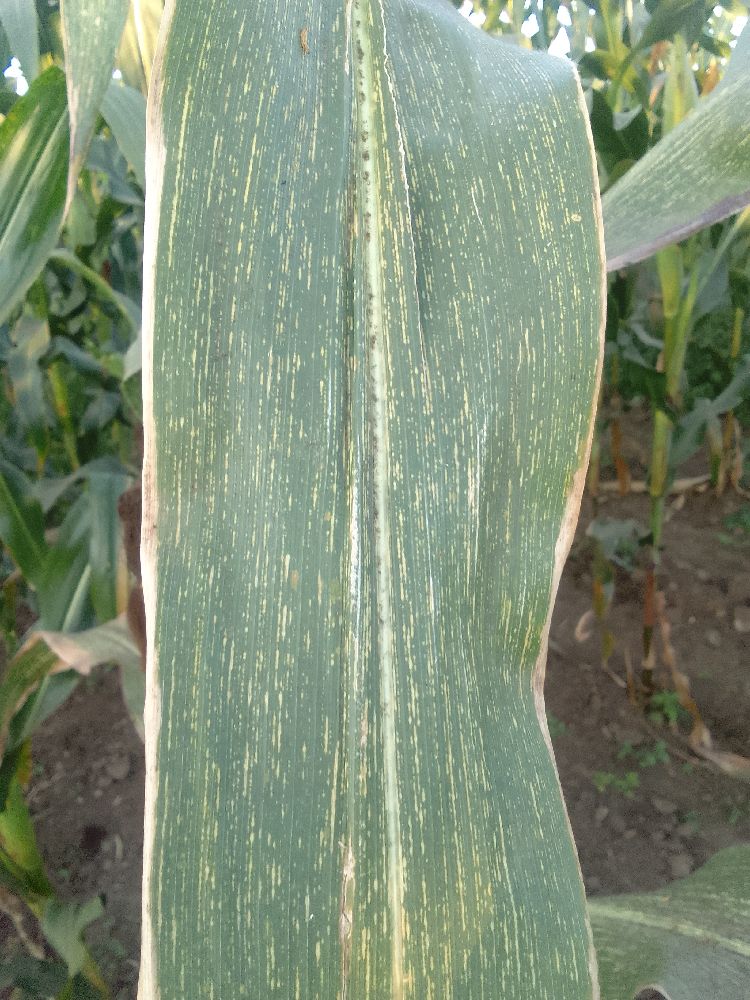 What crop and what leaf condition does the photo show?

maize, maize streak virus
